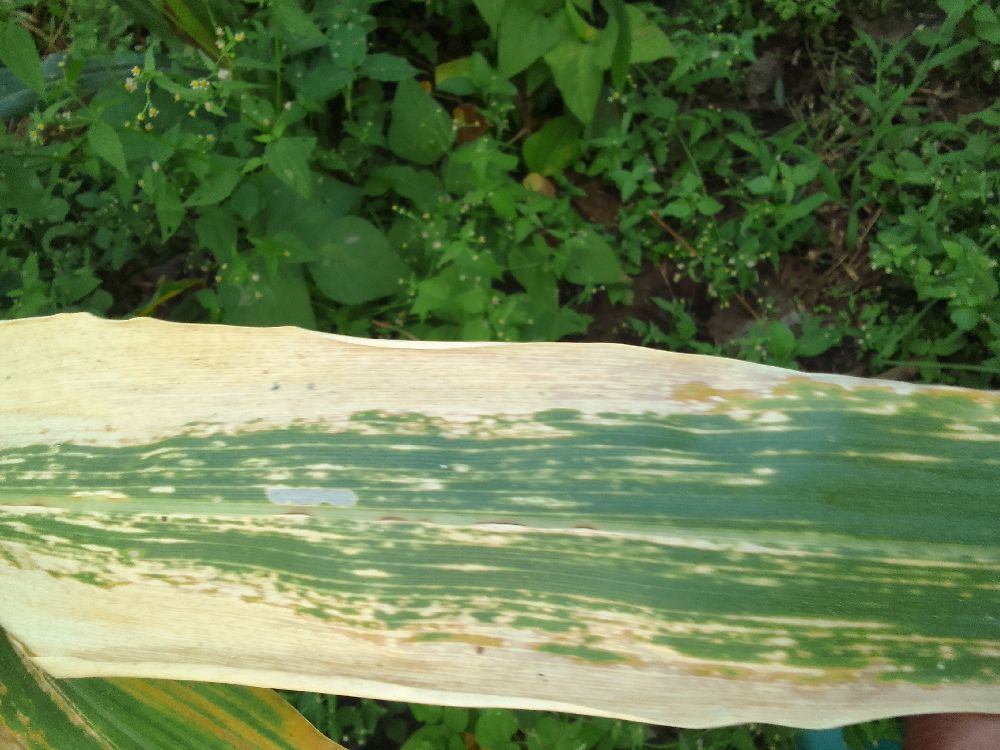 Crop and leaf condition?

maize, maize lethal necrosis
